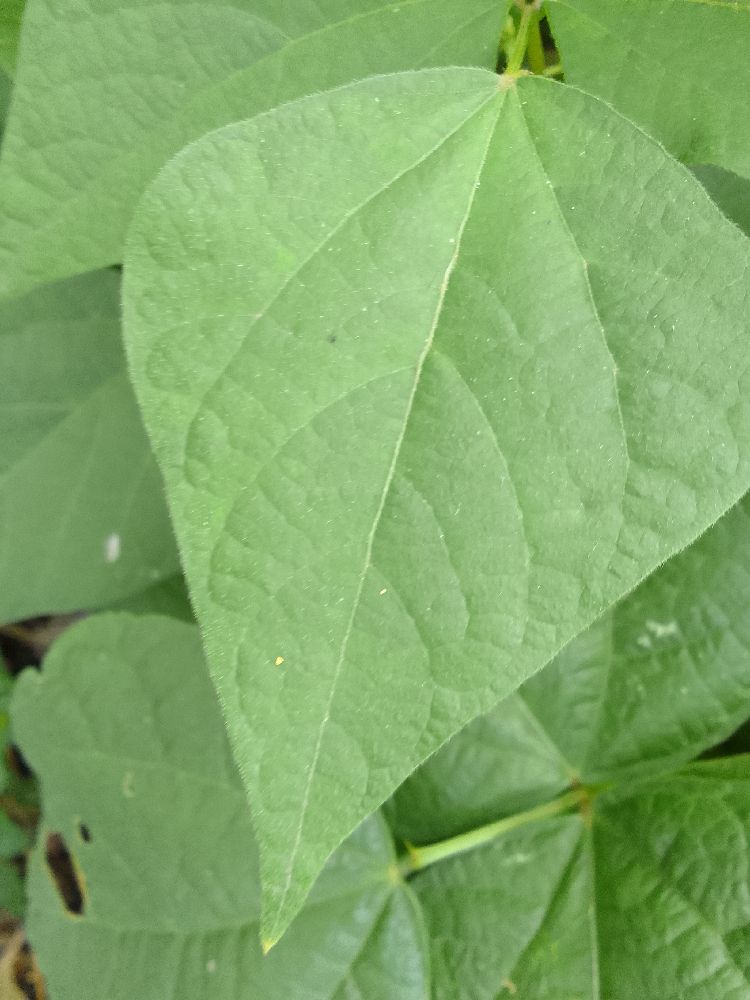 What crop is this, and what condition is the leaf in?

common bean, healthy
